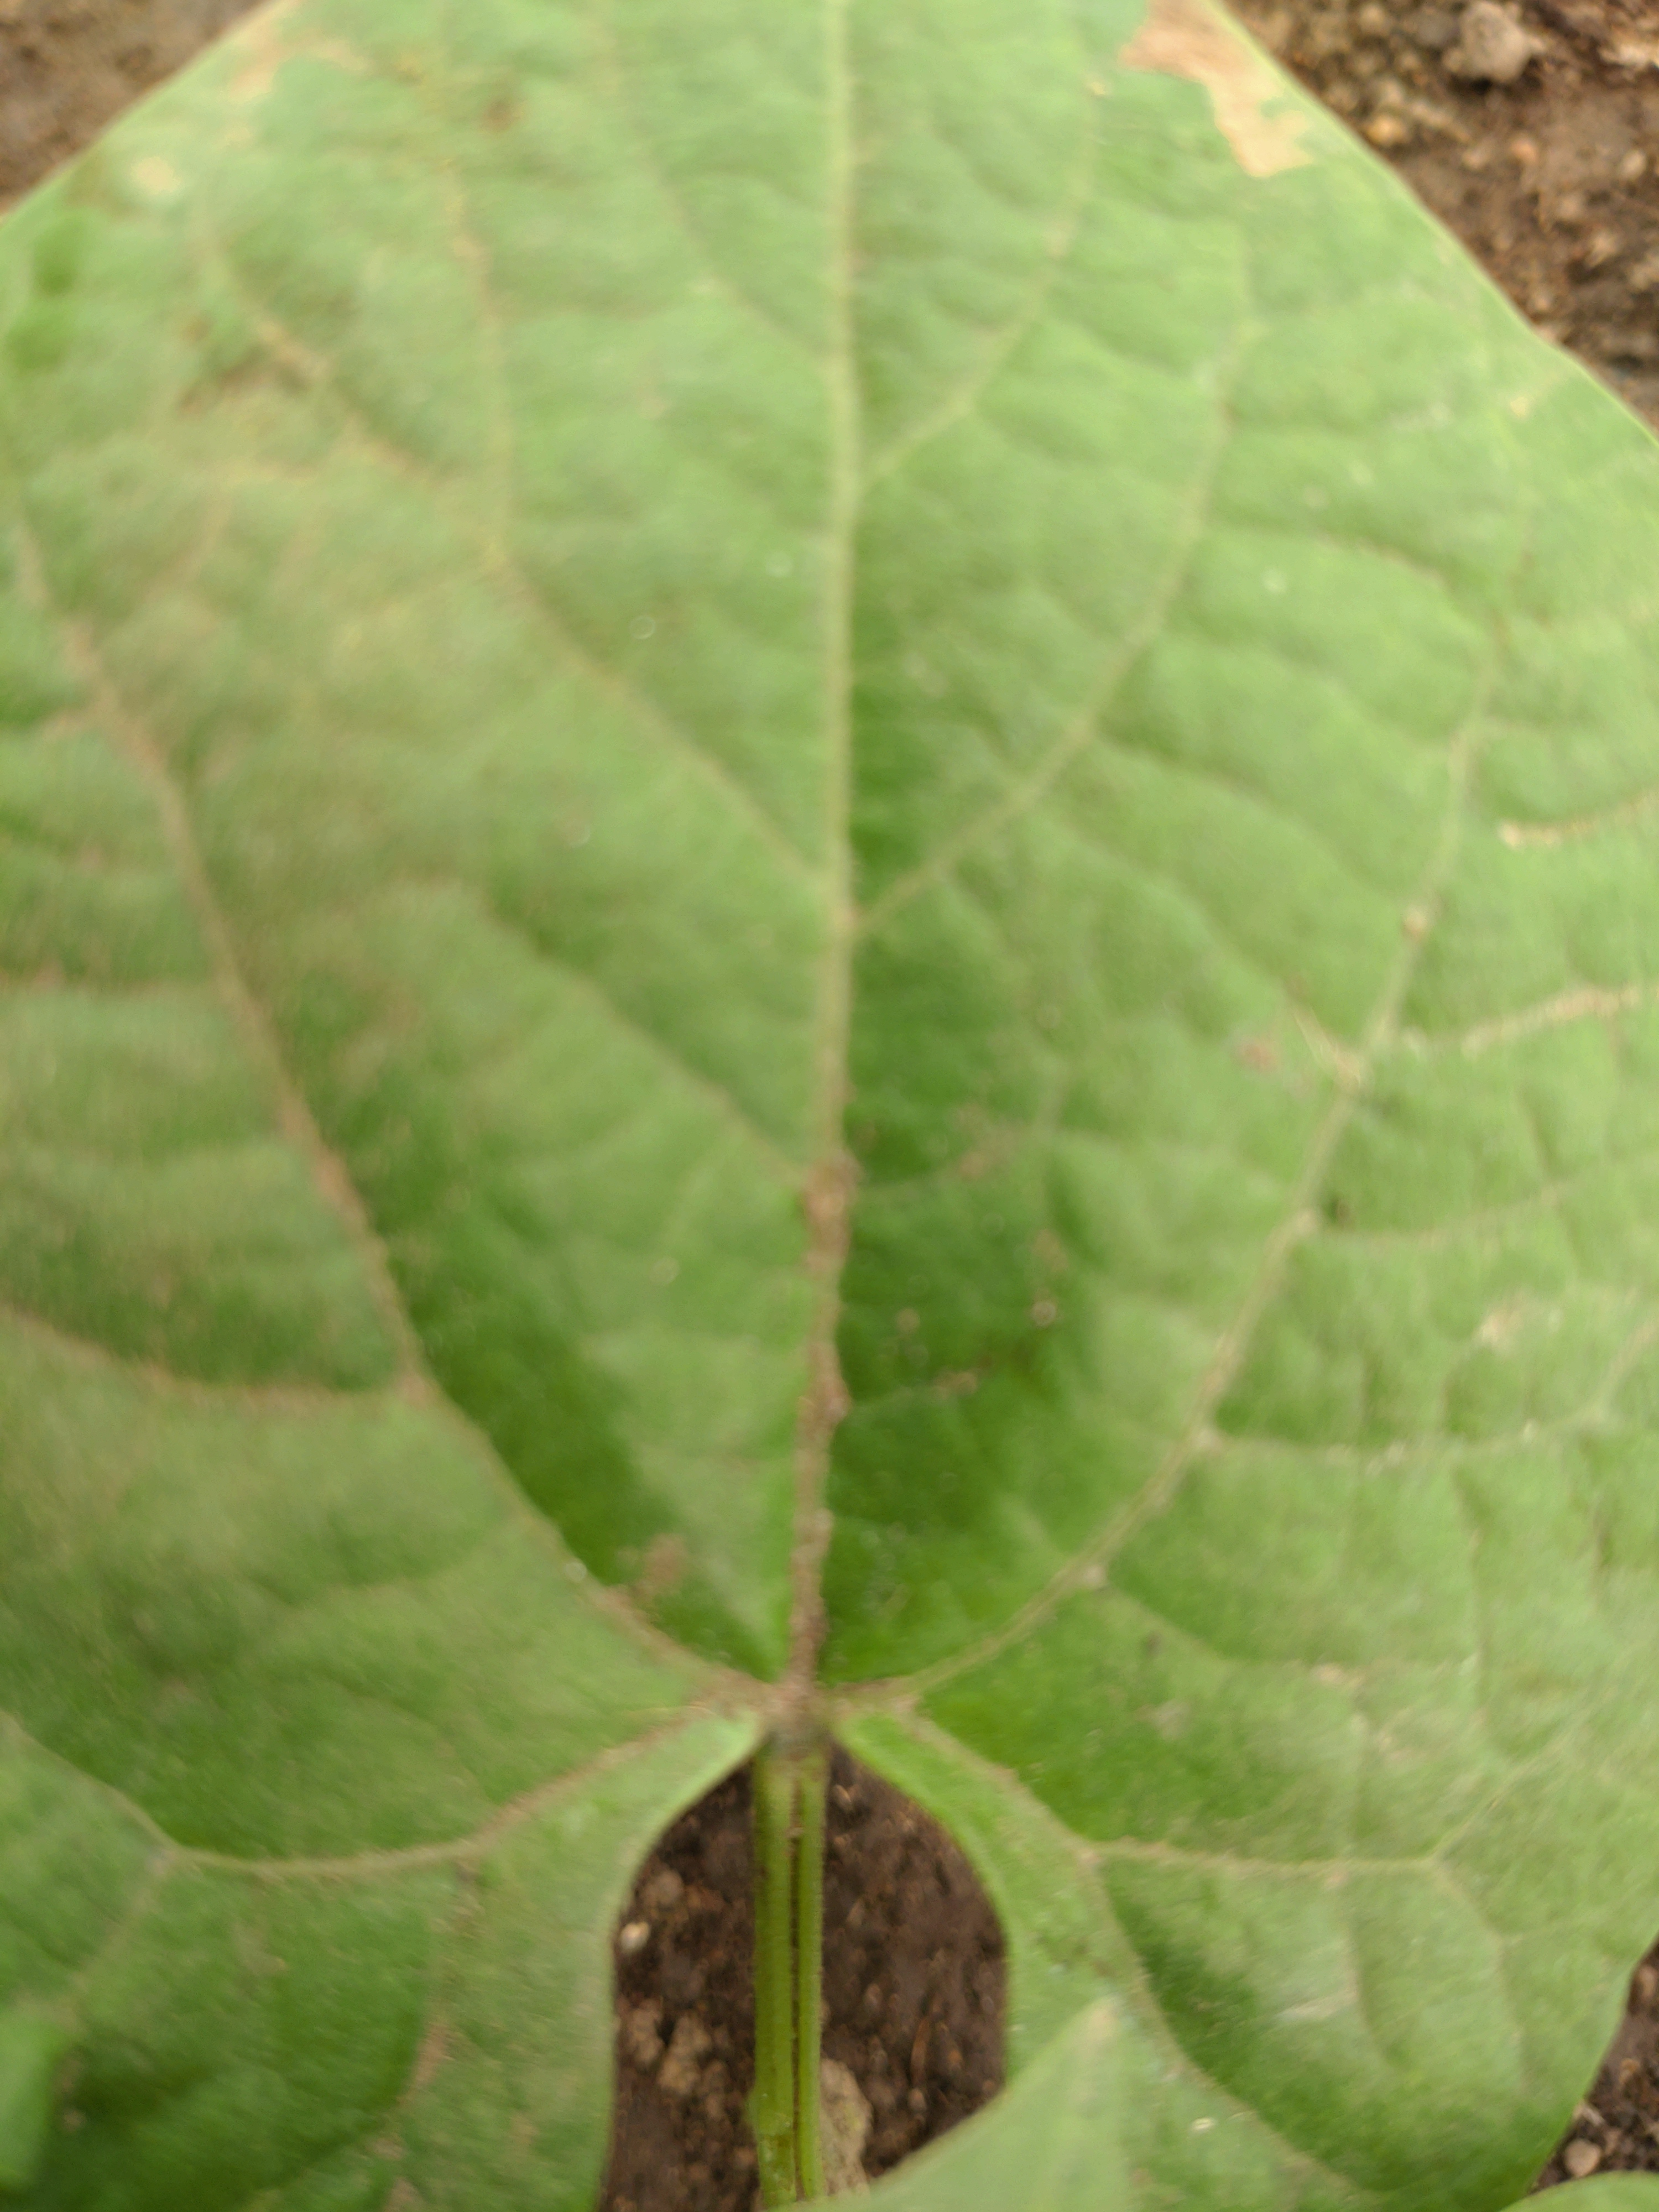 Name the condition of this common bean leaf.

healthy
